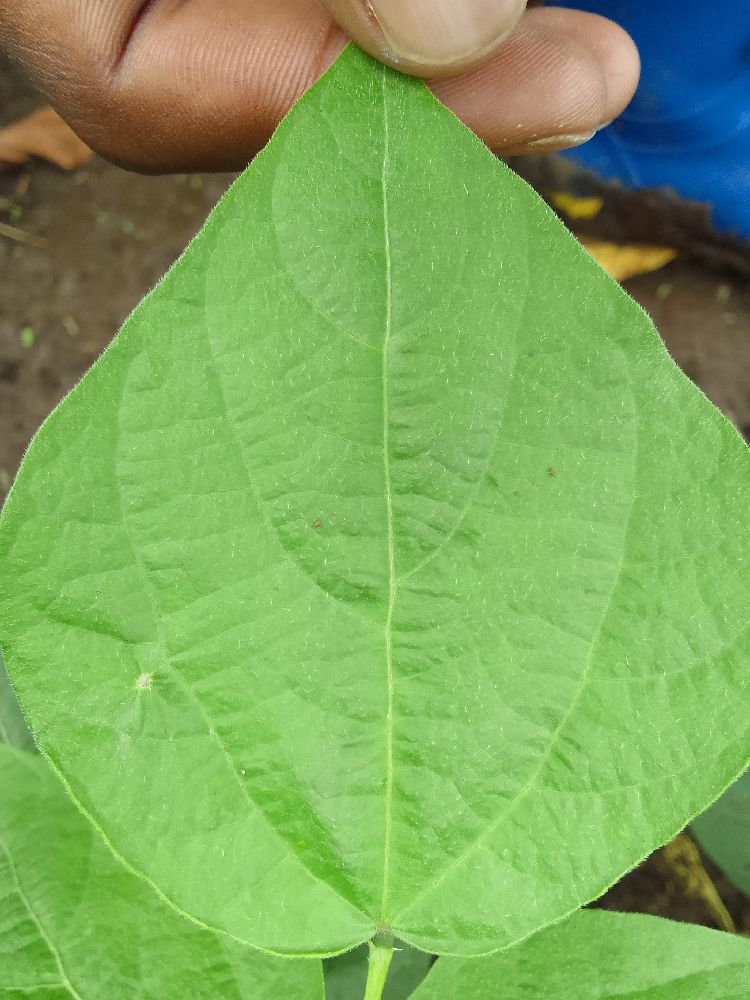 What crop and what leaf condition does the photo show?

common bean, healthy
